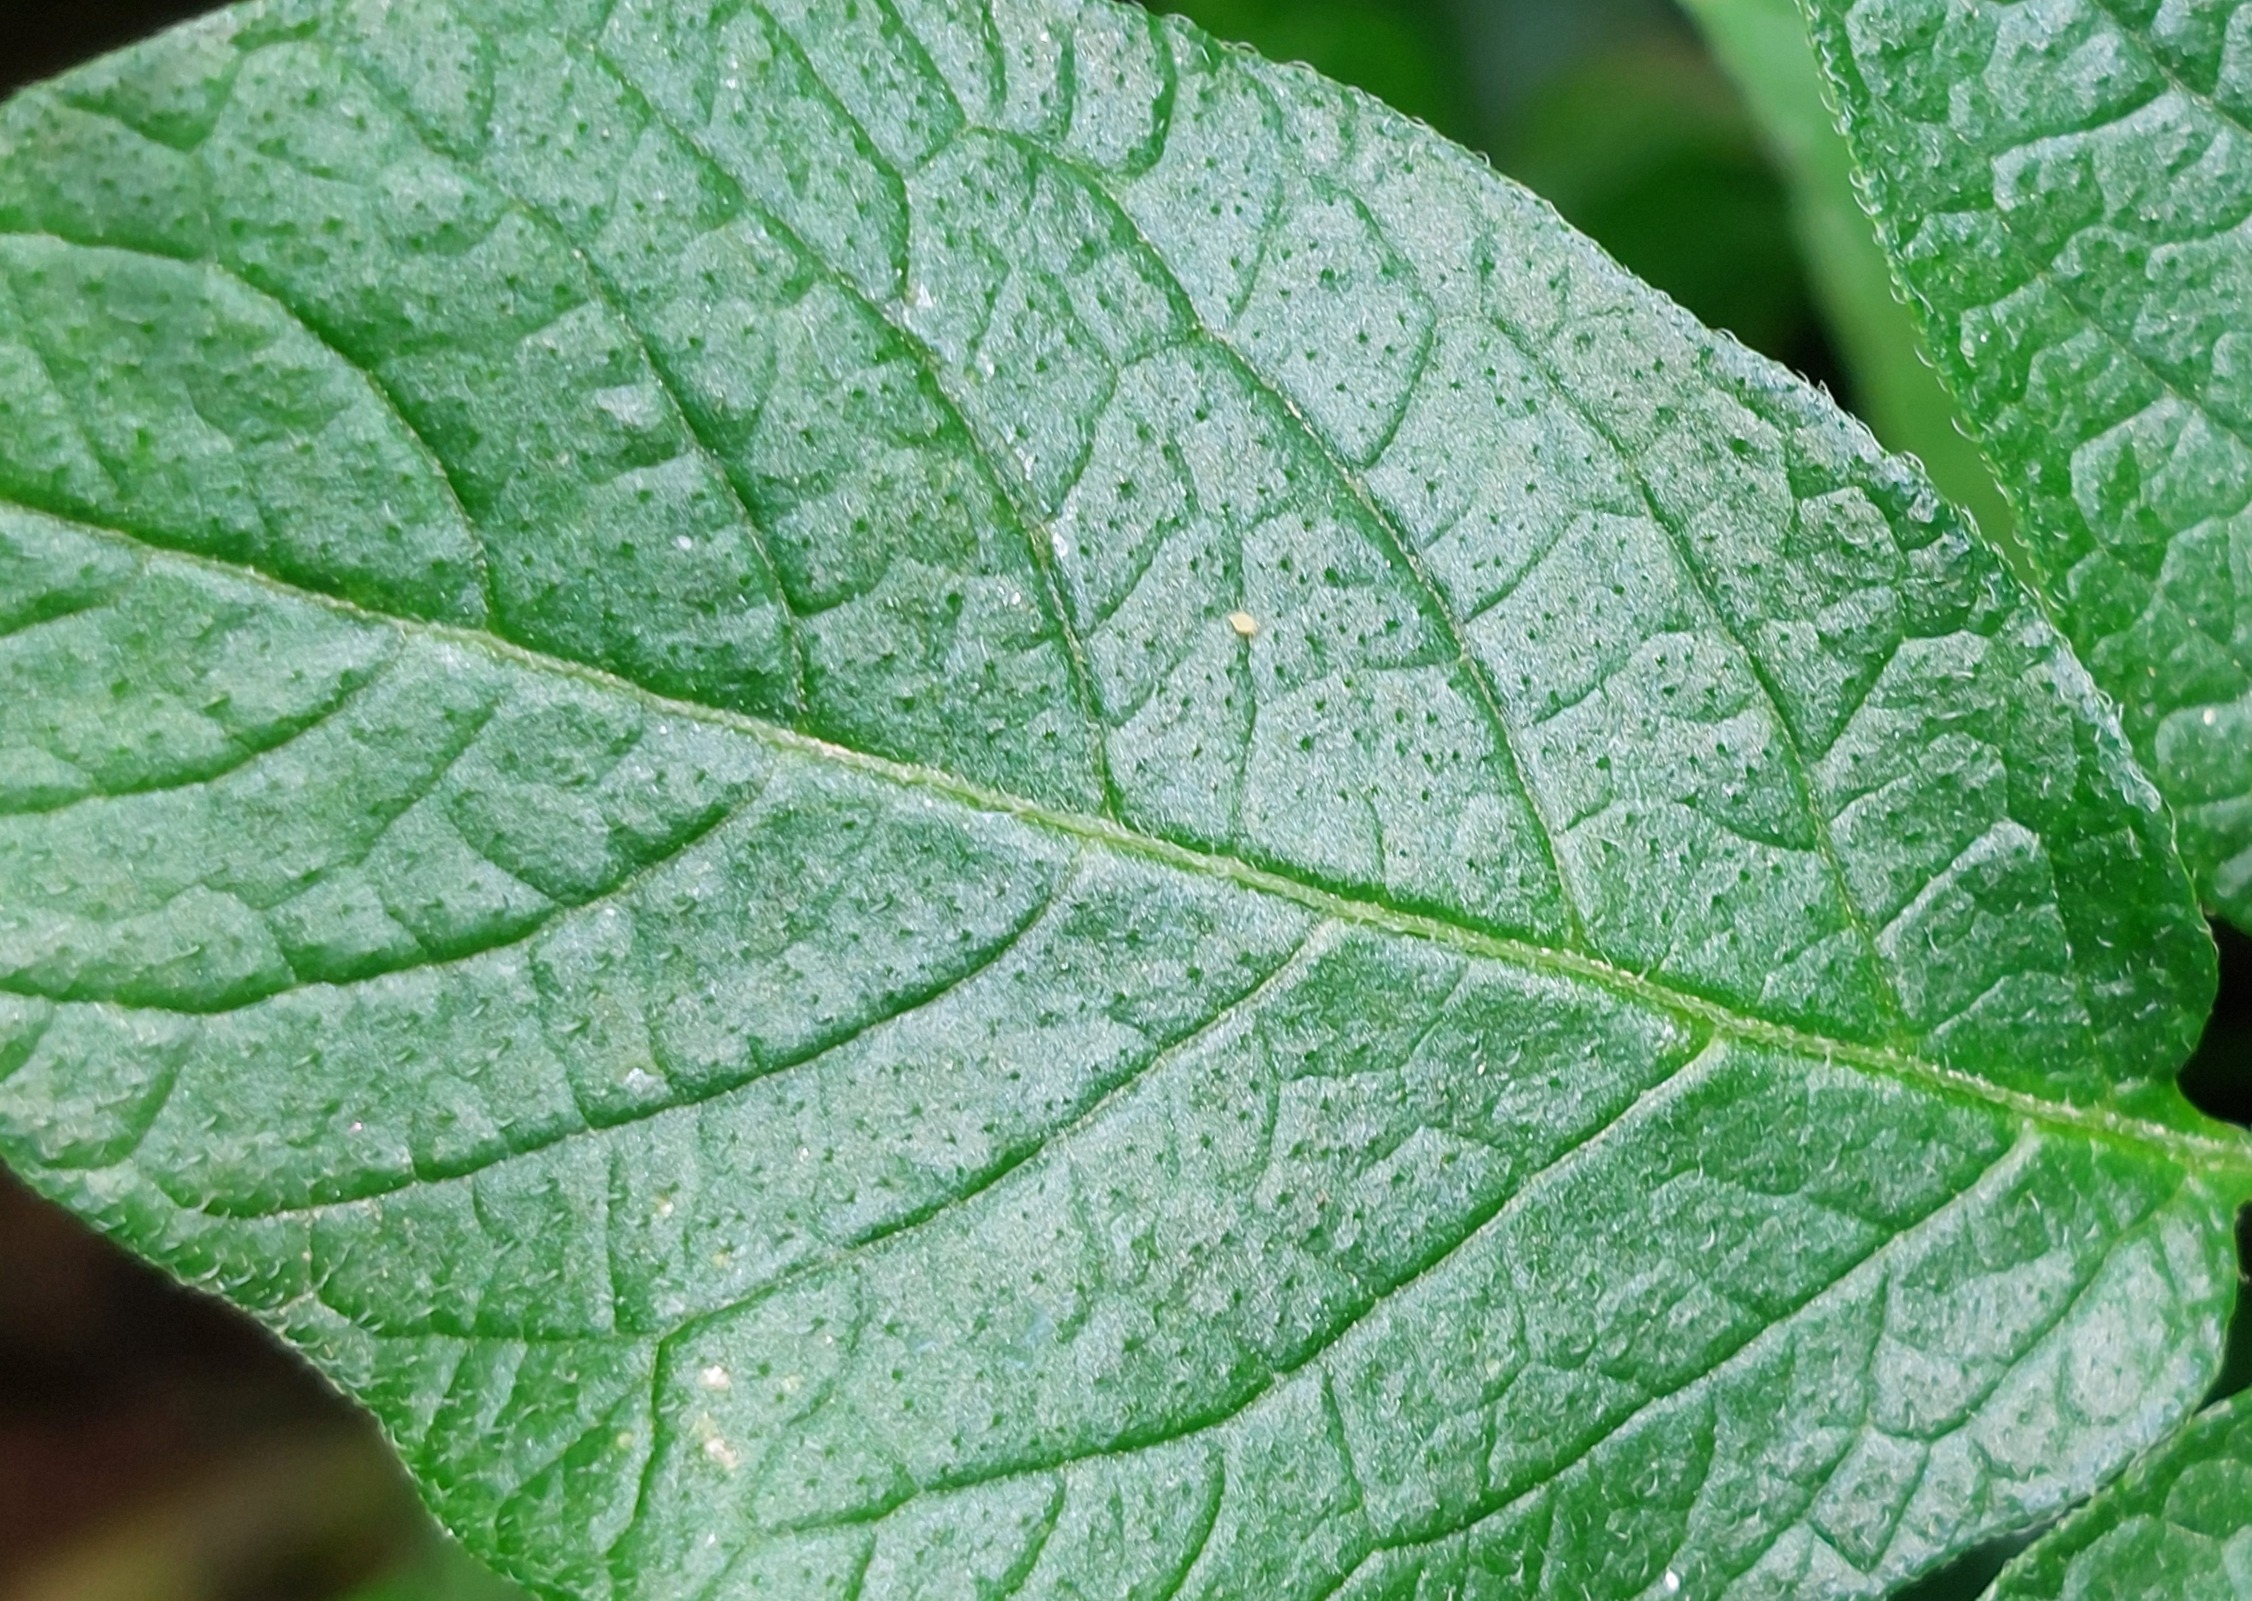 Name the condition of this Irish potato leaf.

healthy
